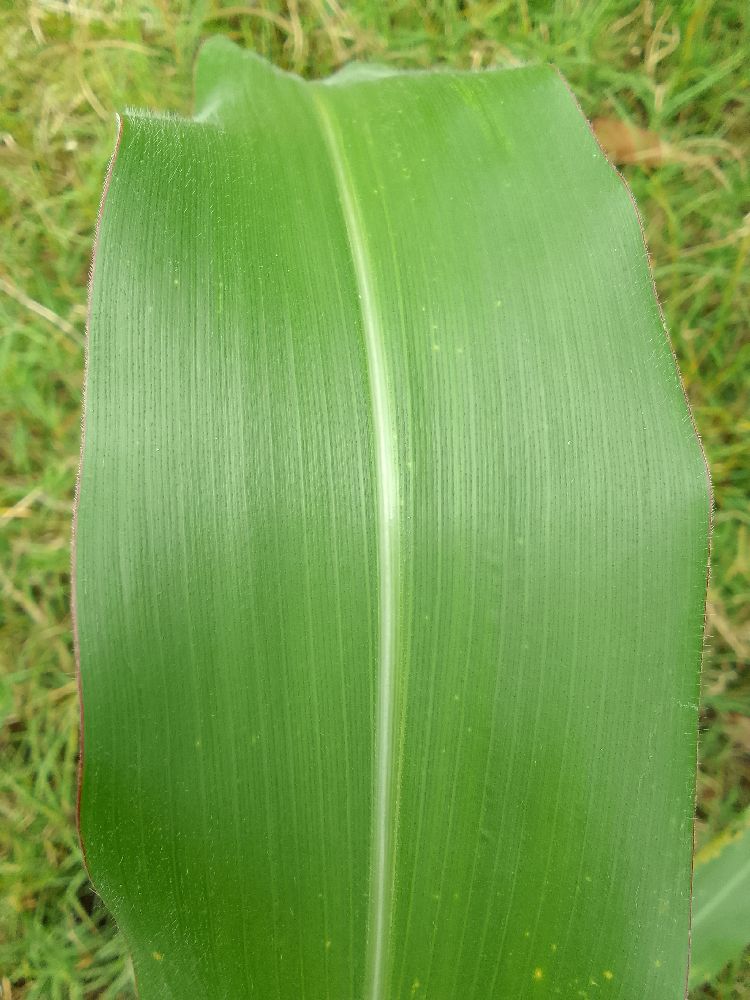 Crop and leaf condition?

maize, healthy
